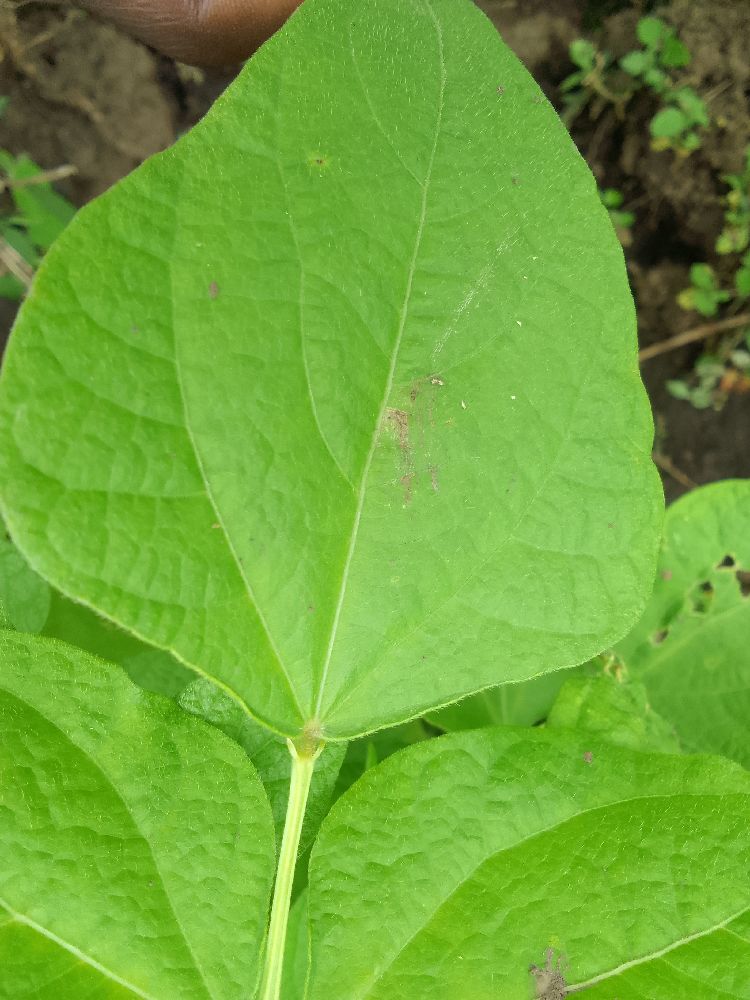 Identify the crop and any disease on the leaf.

common bean, healthy
